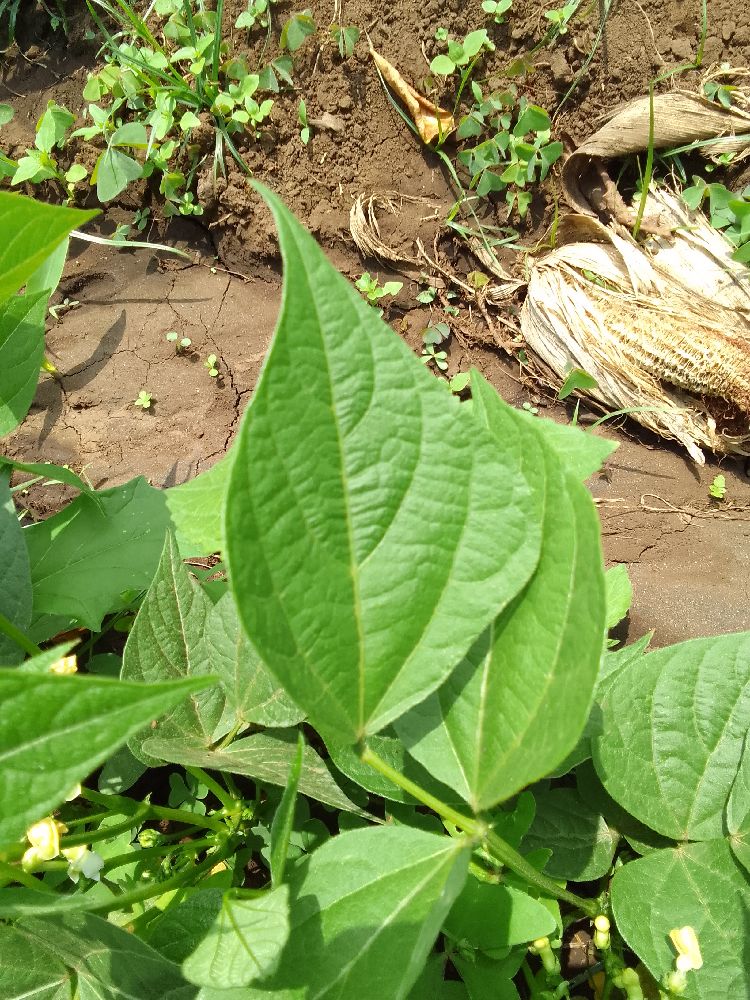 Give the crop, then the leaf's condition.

common bean, healthy
